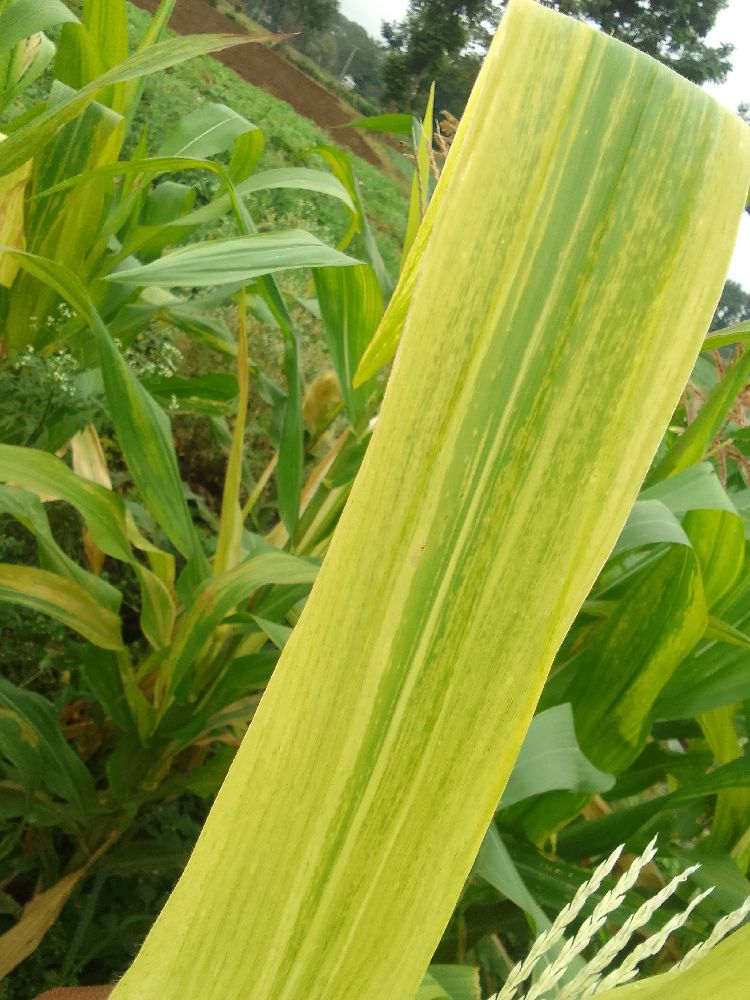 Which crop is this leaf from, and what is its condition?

maize, maize lethal necrosis
